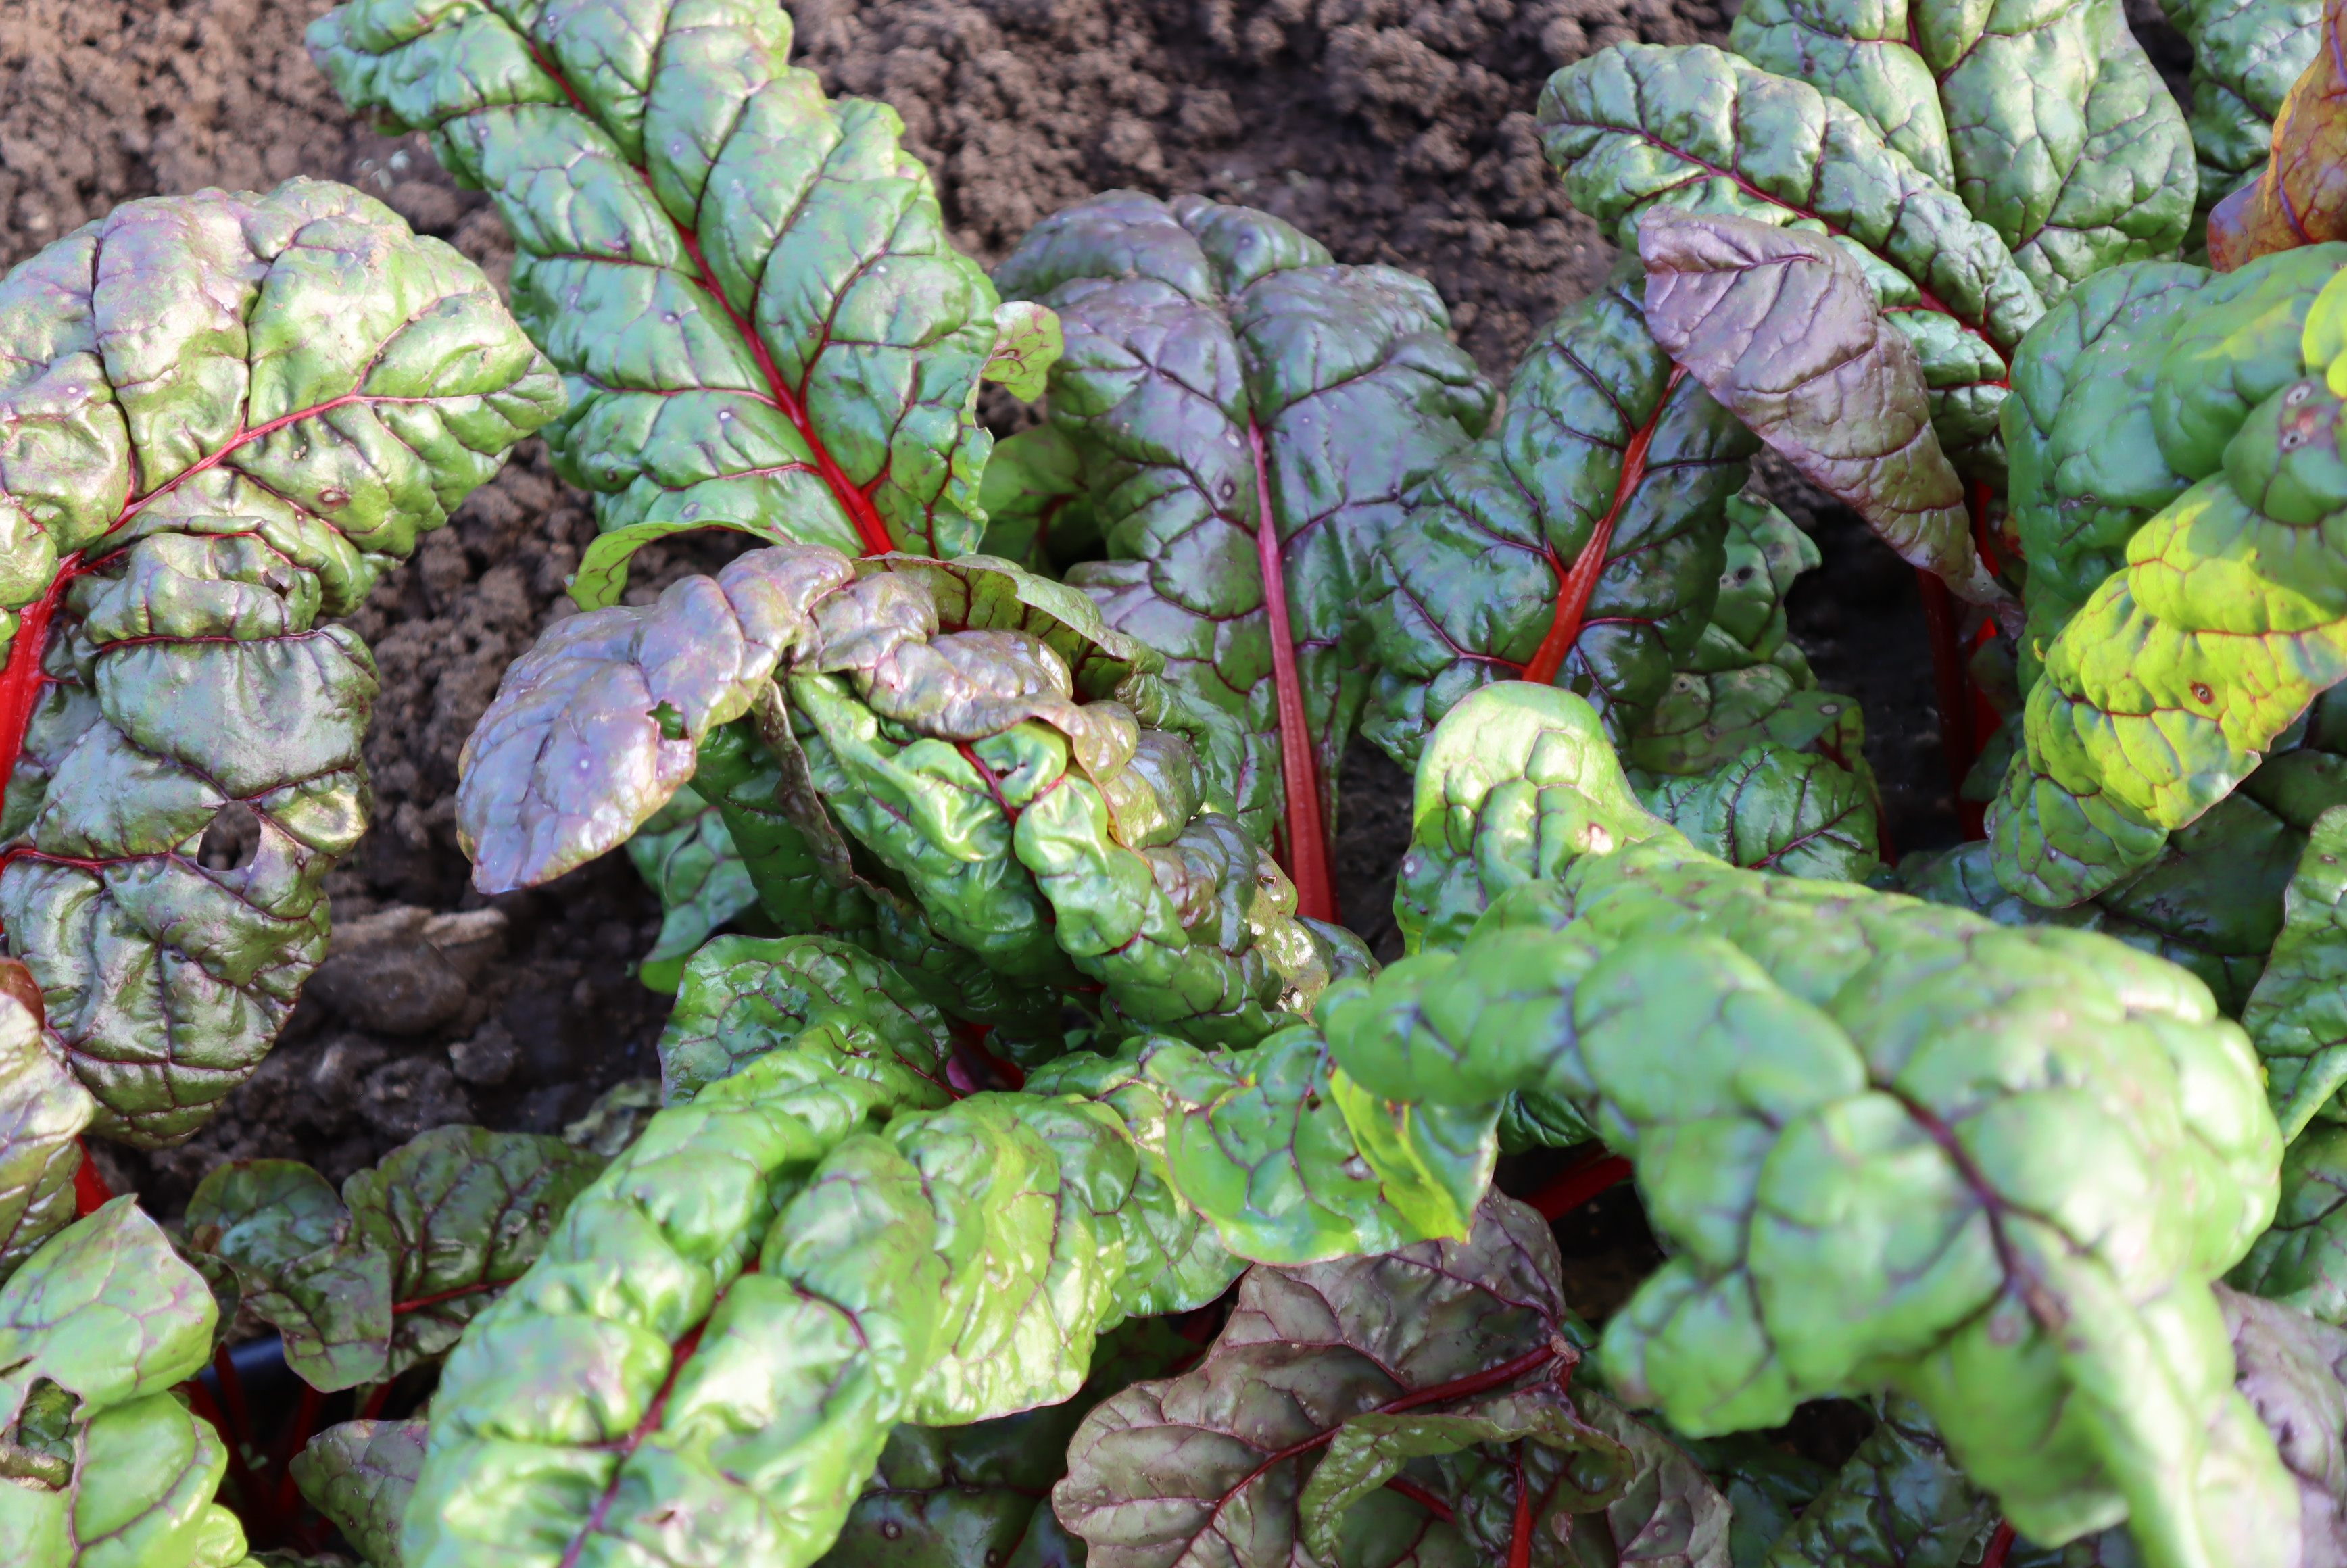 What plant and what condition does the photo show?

chard, cercospora, phytophagous
